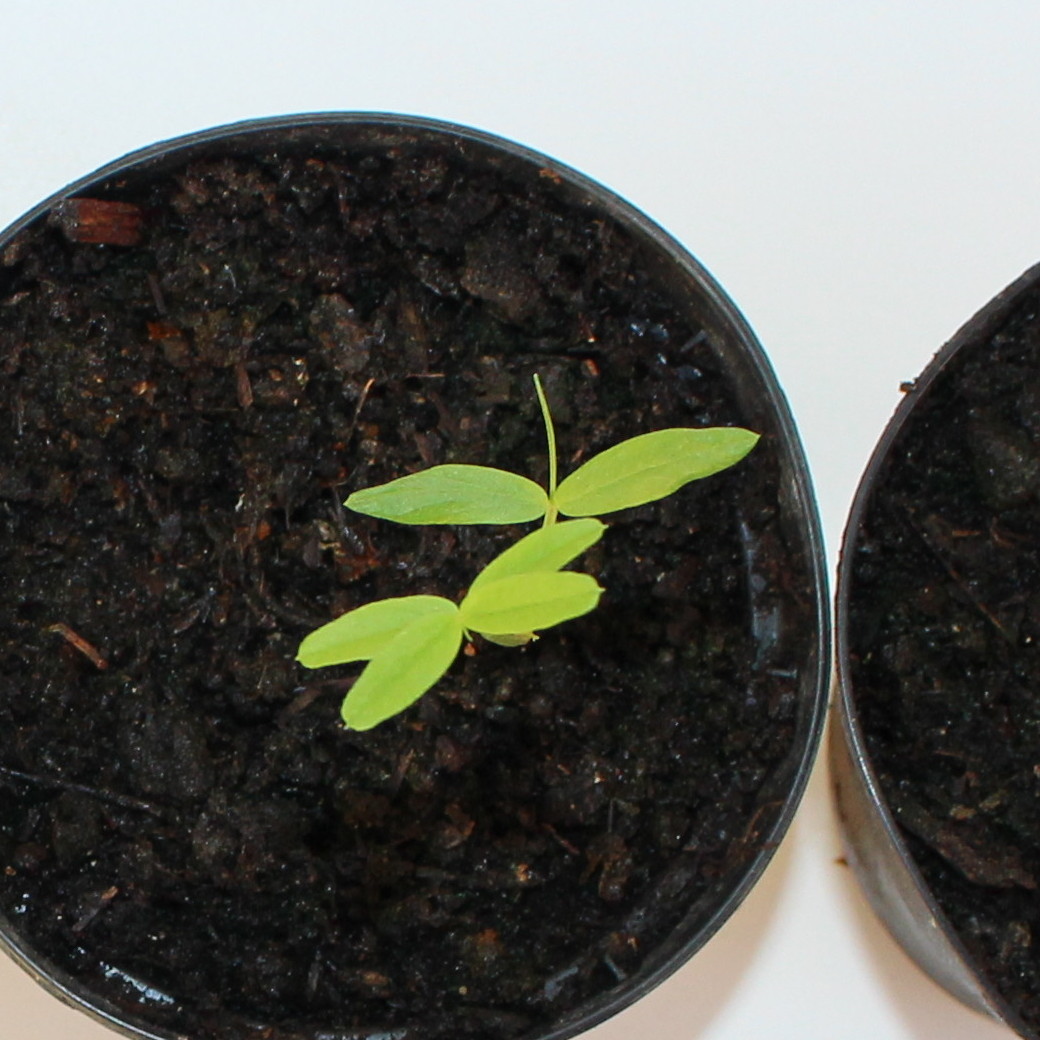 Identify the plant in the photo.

Vicia sativa
